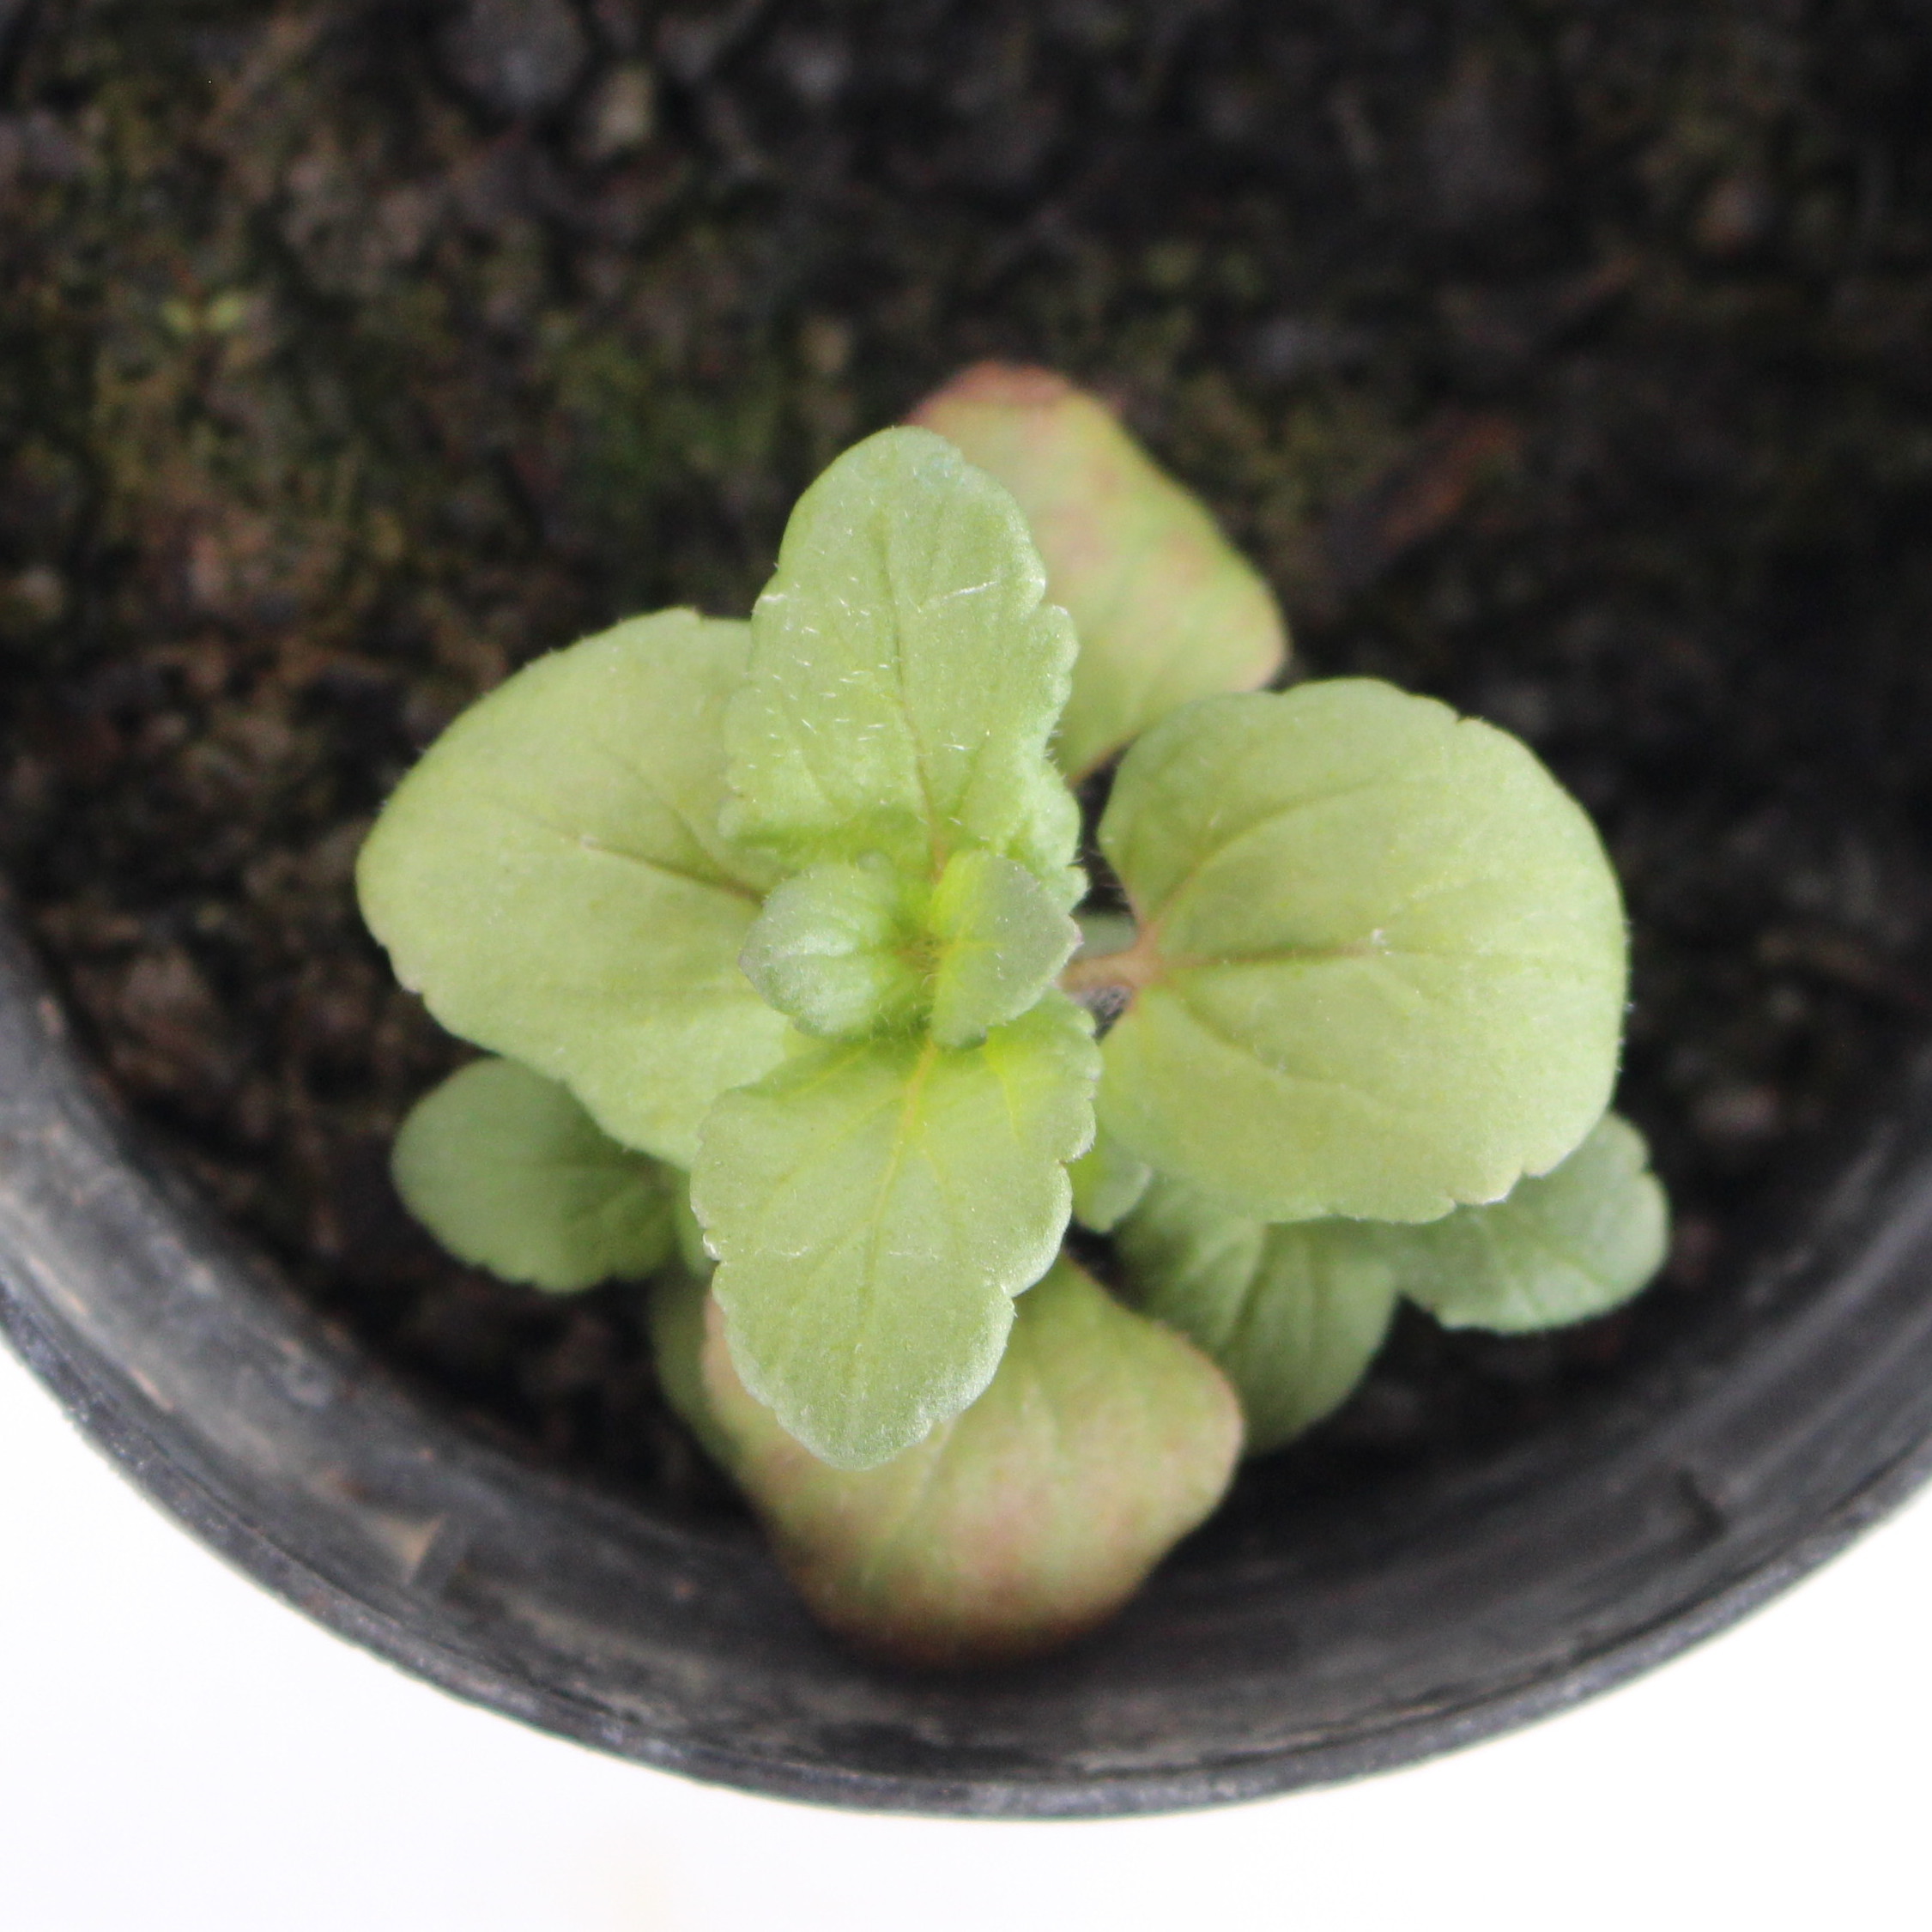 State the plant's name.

Veronica persica
